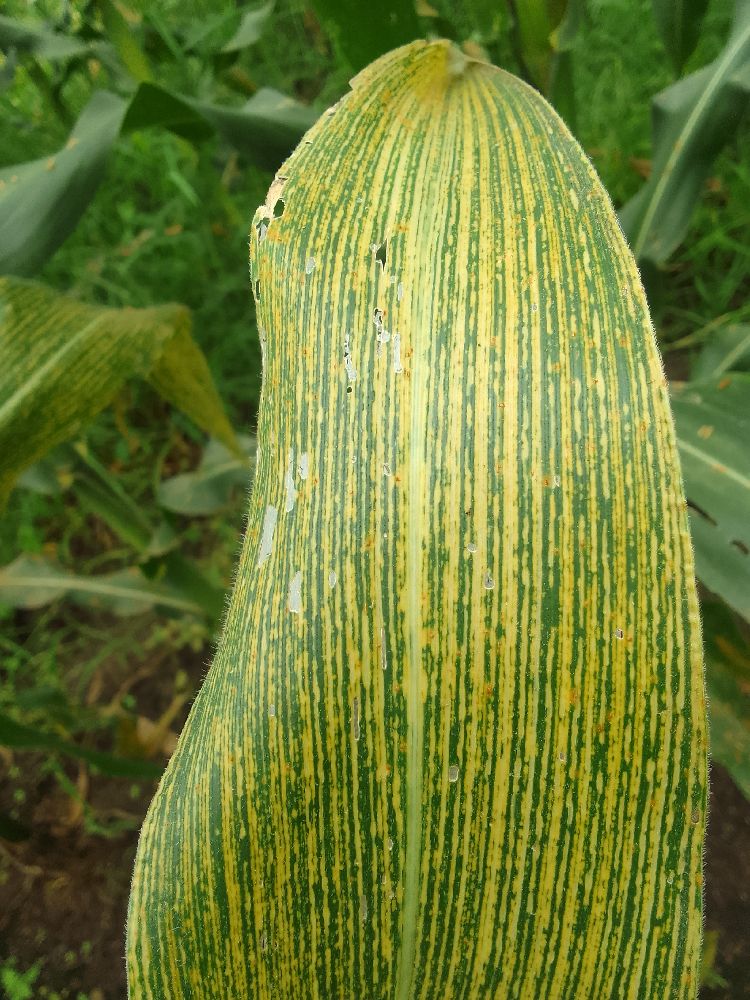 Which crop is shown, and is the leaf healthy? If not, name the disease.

maize, maize streak virus
